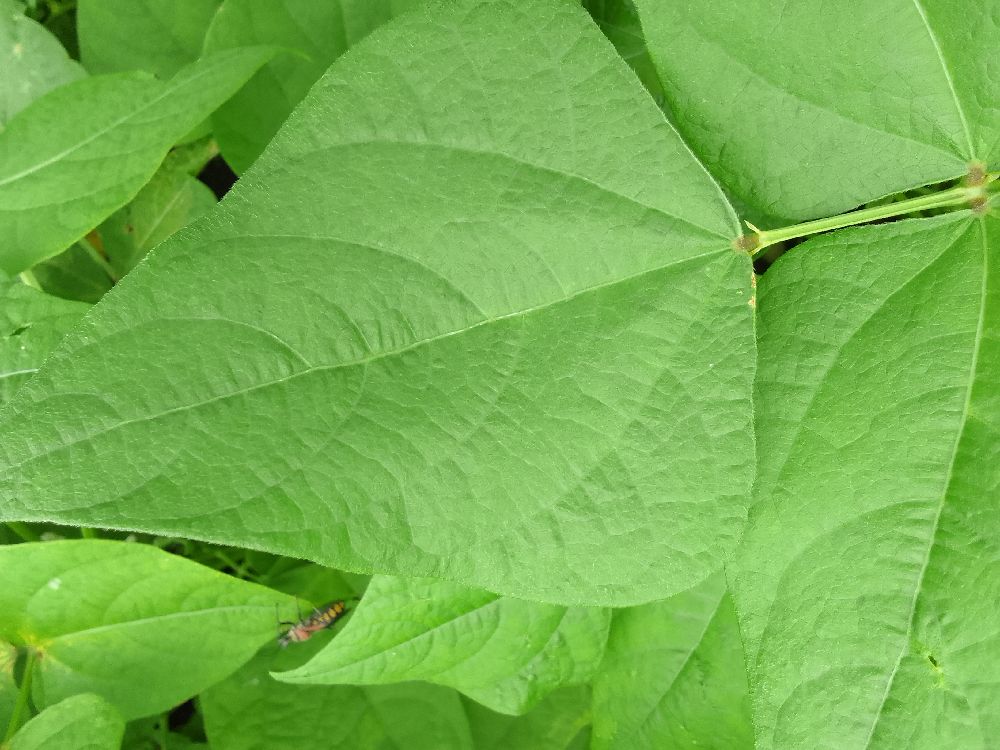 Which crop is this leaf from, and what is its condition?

common bean, healthy
